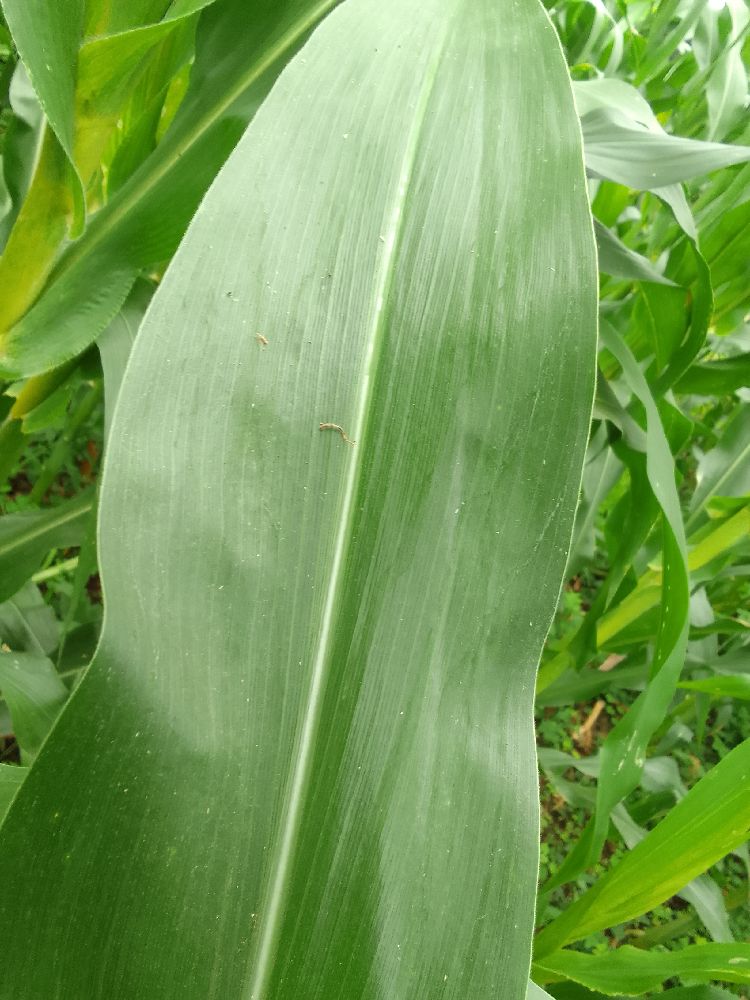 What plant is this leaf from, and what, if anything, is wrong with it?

maize, healthy
